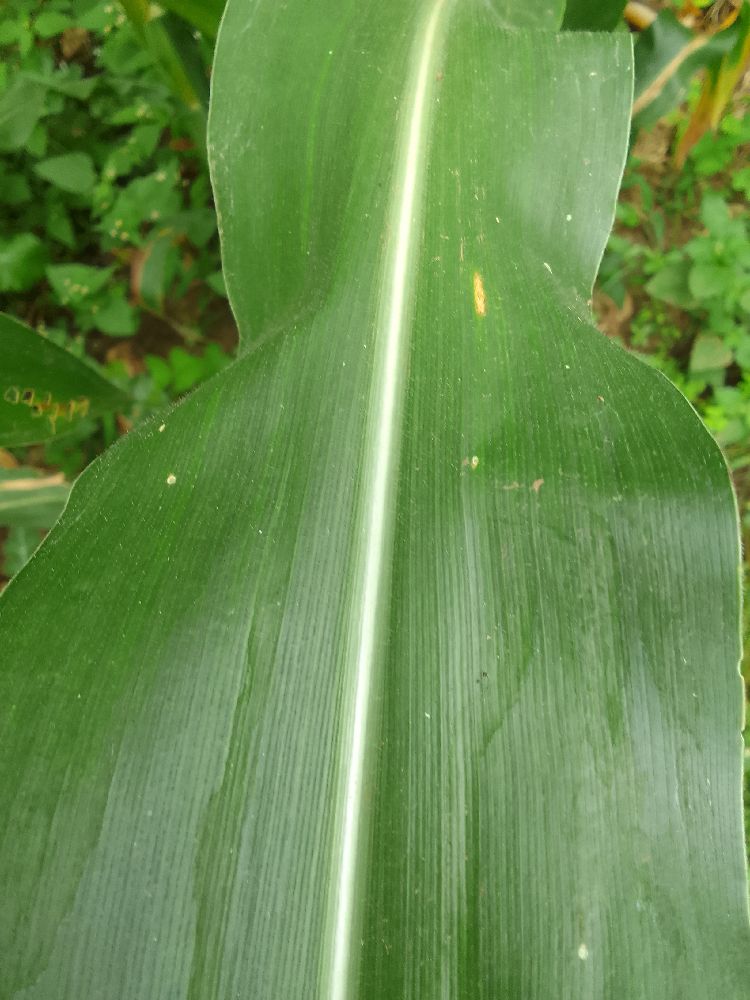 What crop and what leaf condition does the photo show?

maize, healthy
